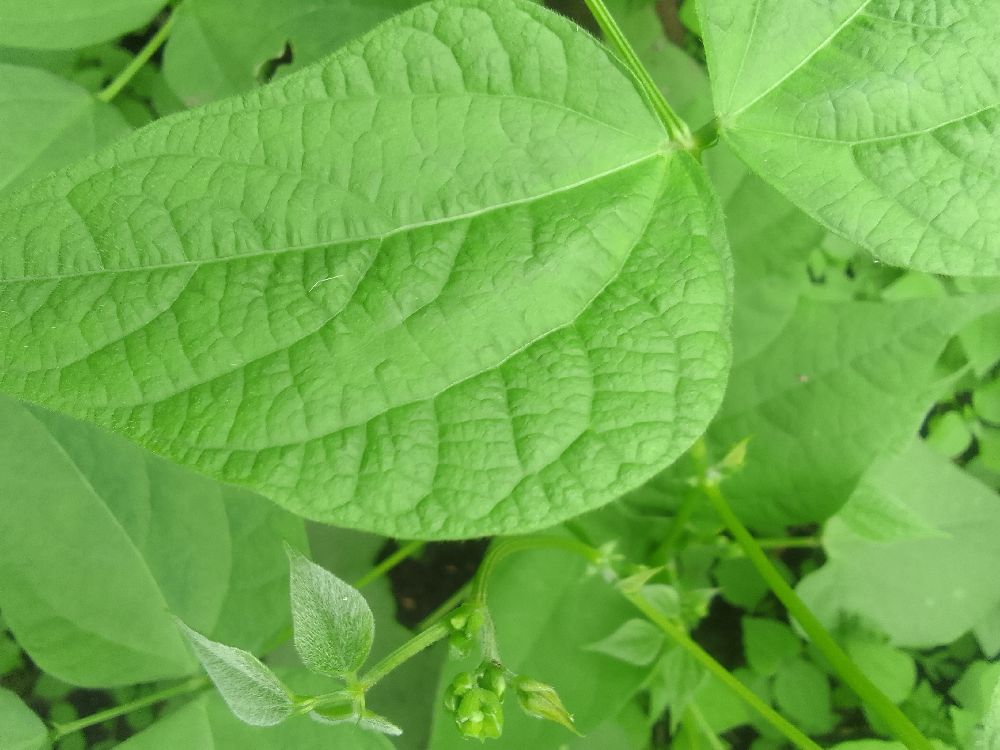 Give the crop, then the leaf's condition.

common bean, healthy
